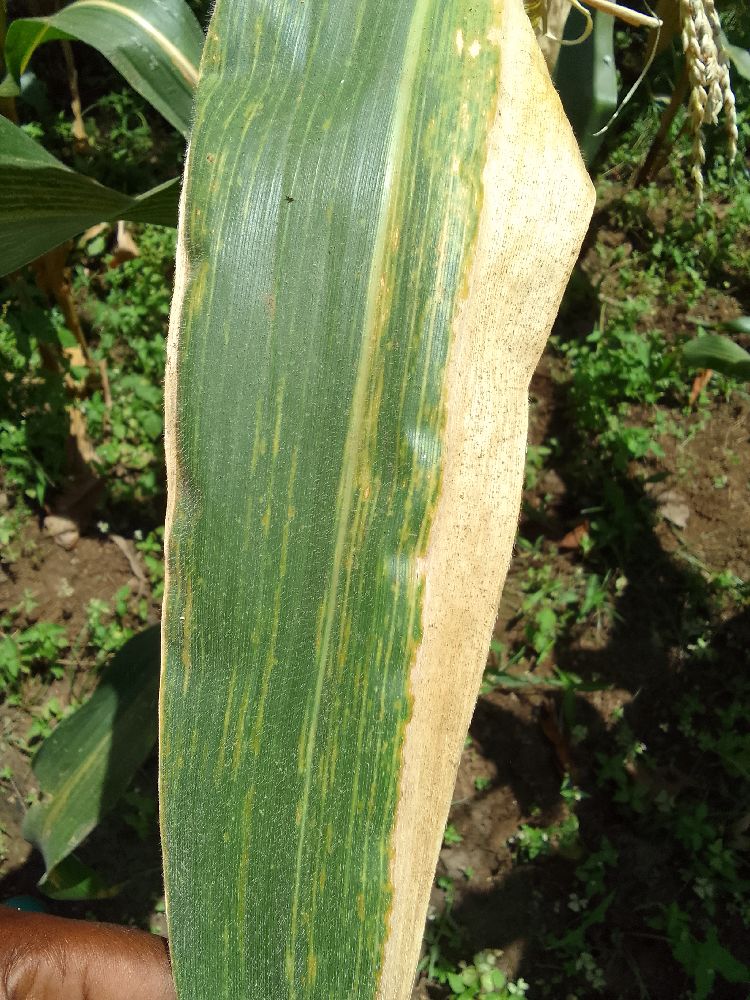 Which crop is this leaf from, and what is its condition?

maize, maize lethal necrosis
